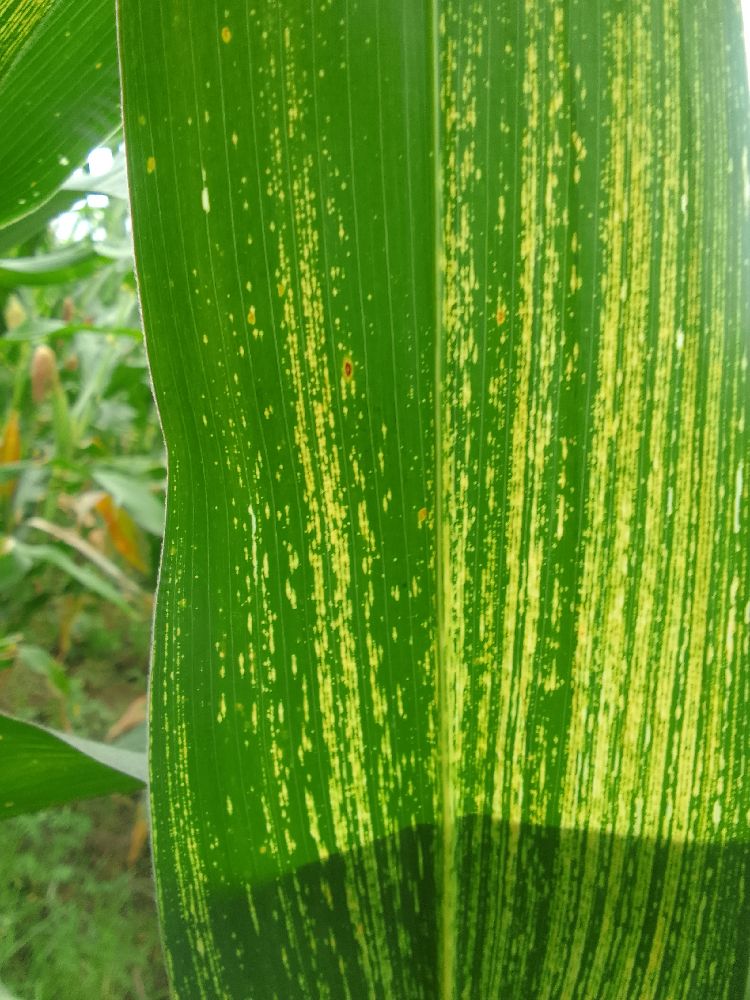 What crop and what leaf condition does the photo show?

maize, maize streak virus
